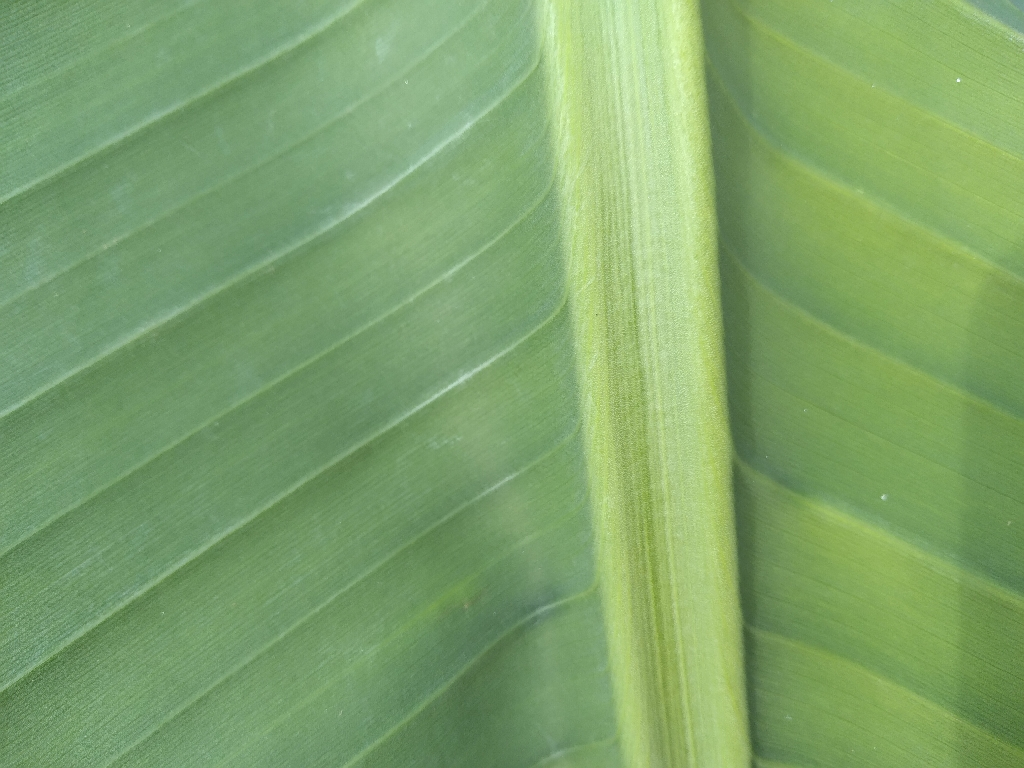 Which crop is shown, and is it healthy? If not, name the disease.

banana, healthy
